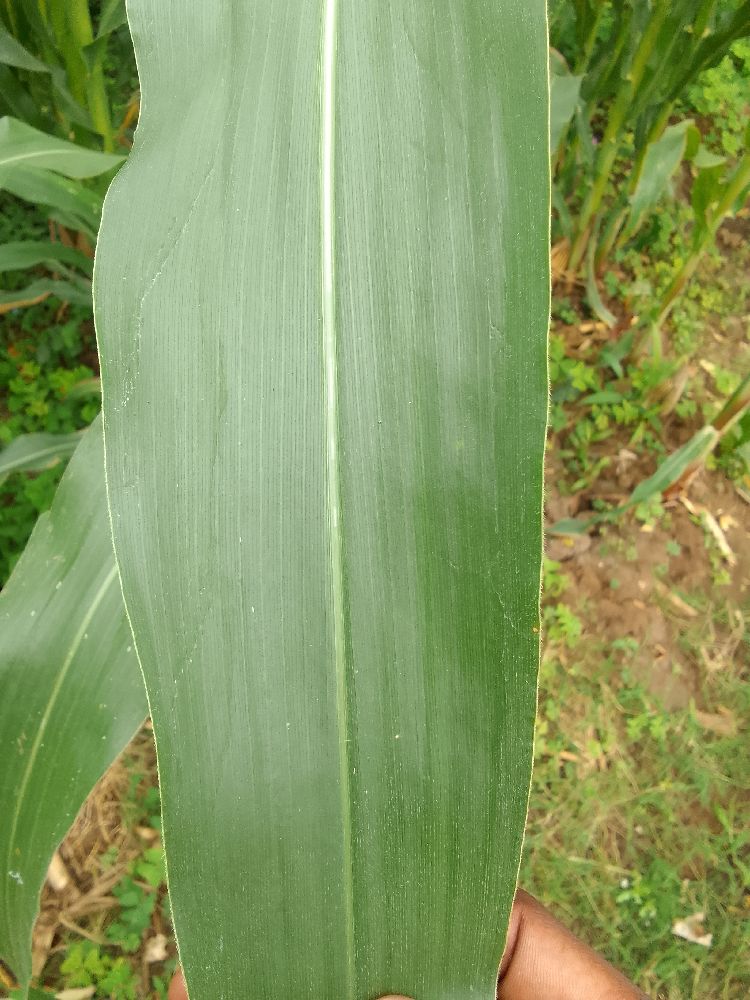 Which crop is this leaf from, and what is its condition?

maize, healthy
